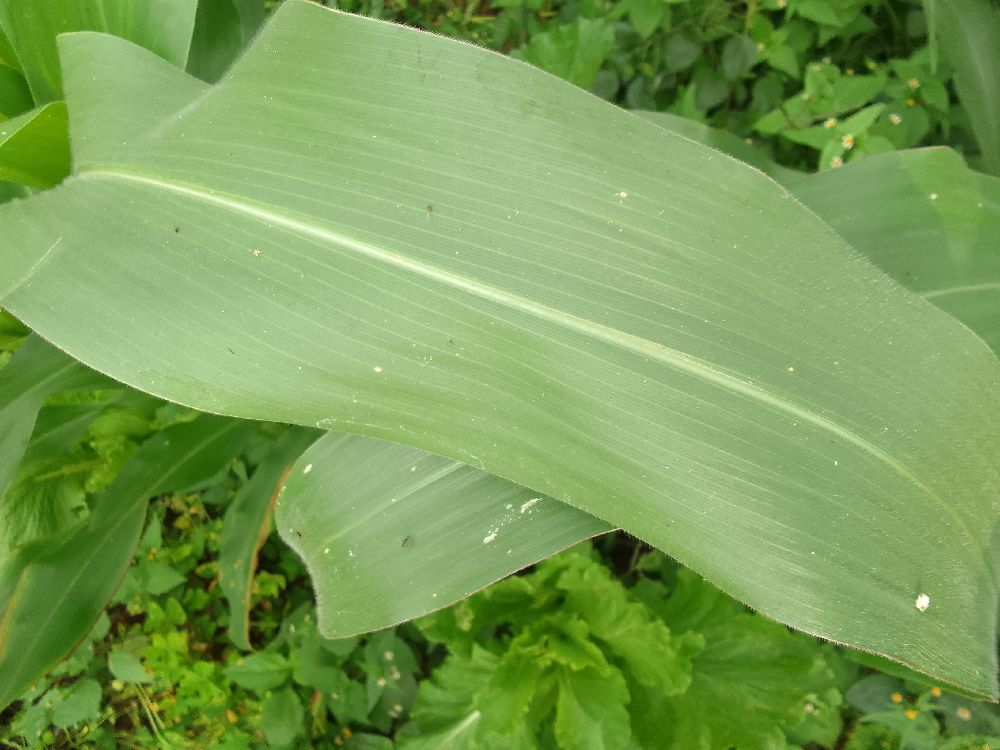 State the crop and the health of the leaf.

maize, healthy
